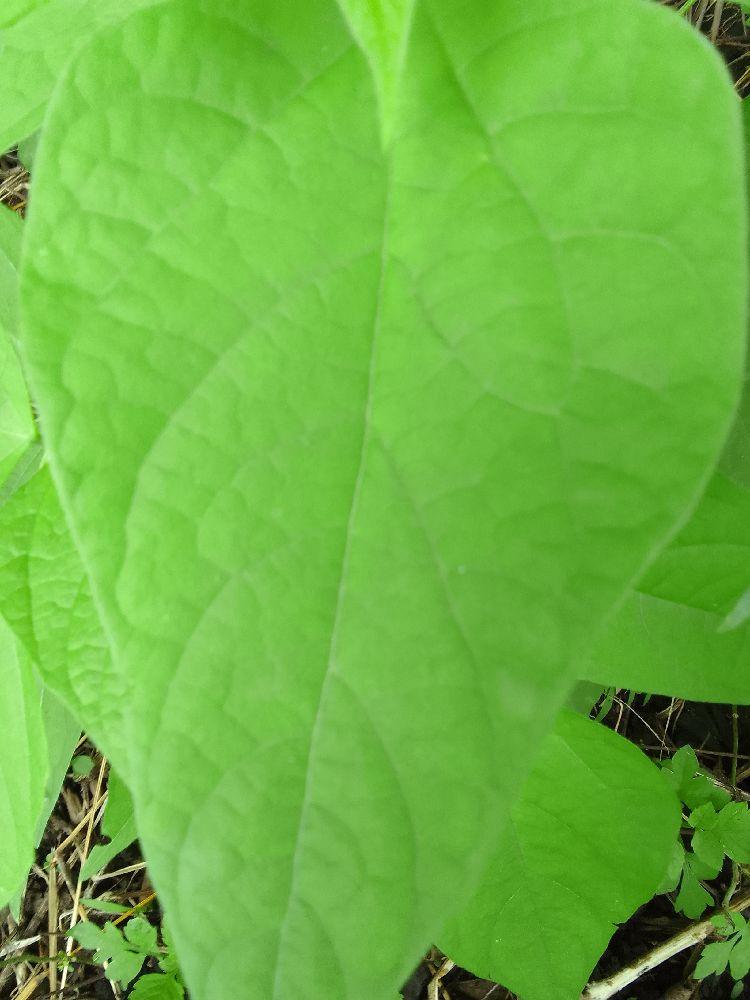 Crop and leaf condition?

common bean, healthy
